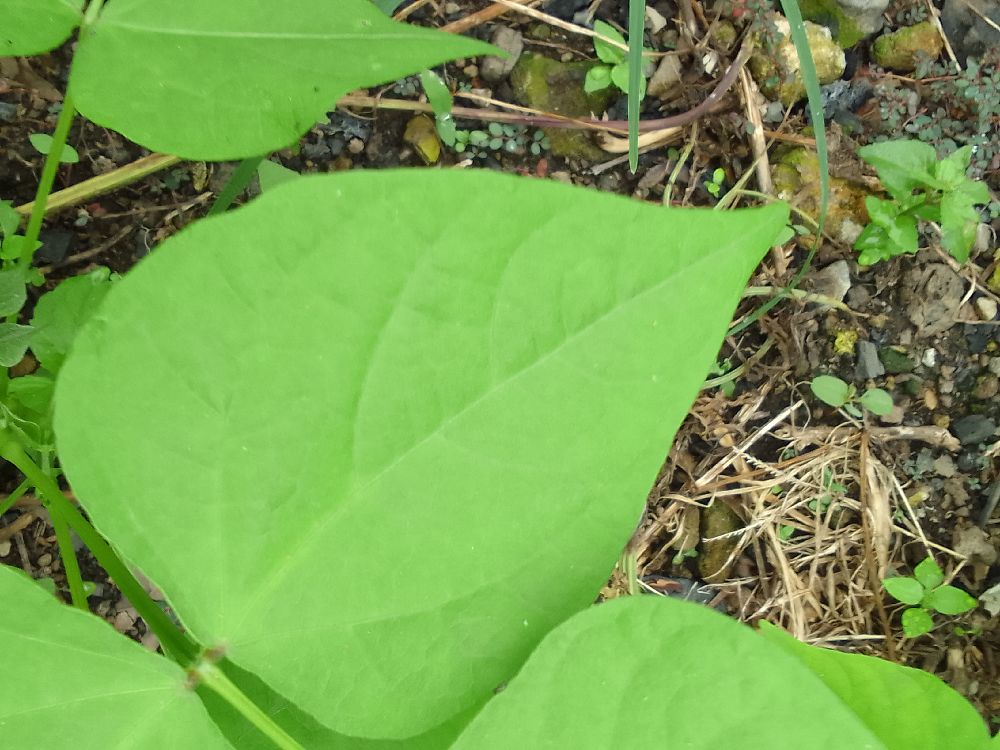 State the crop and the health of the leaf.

common bean, healthy
